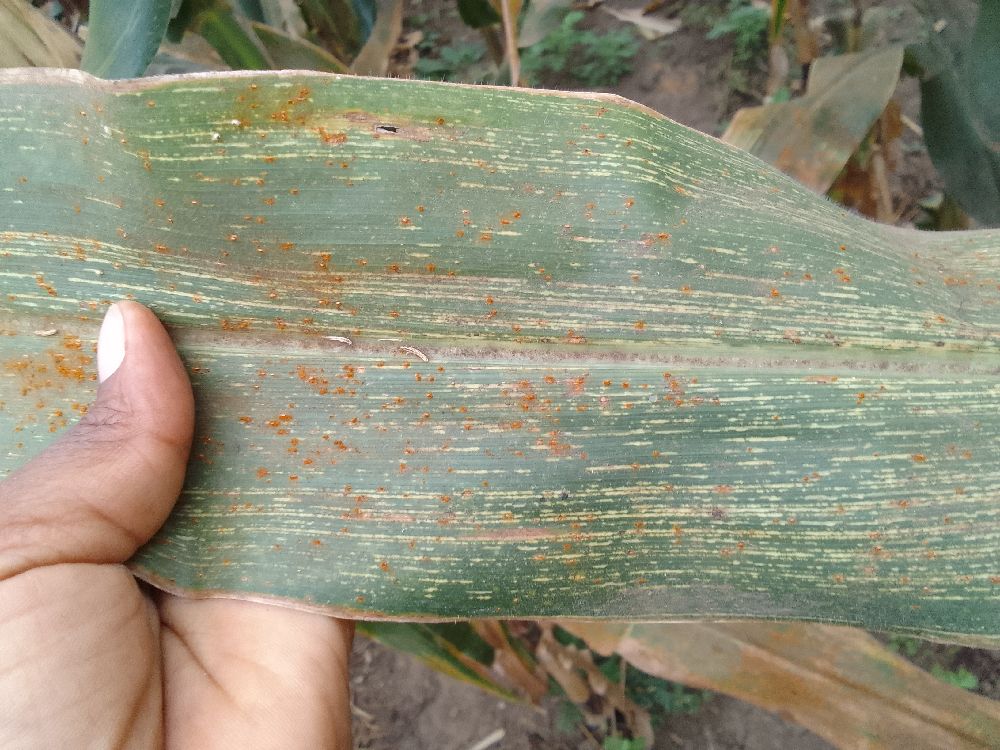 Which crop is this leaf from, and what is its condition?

maize, maize streak virus
